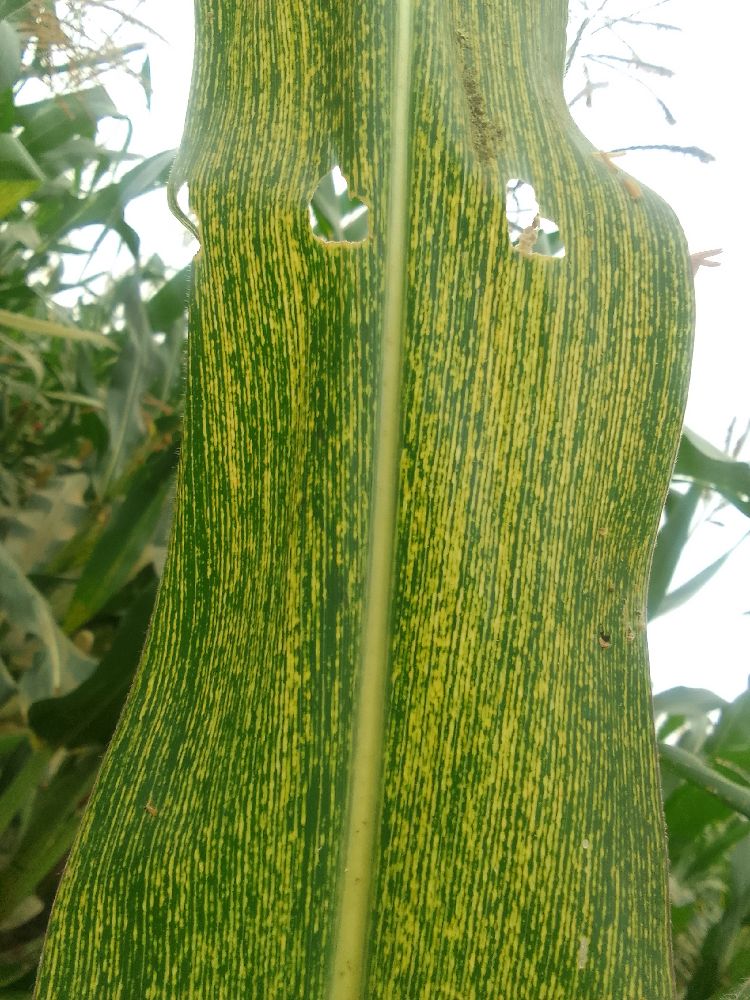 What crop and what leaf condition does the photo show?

maize, maize streak virus
